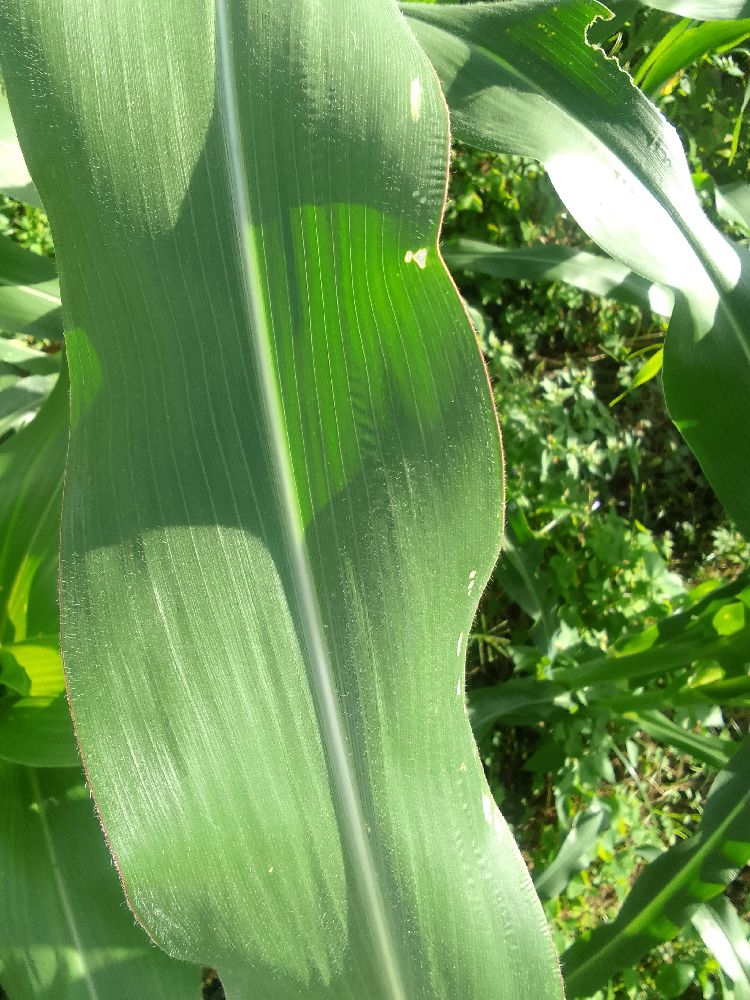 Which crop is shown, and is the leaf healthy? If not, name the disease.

maize, healthy
